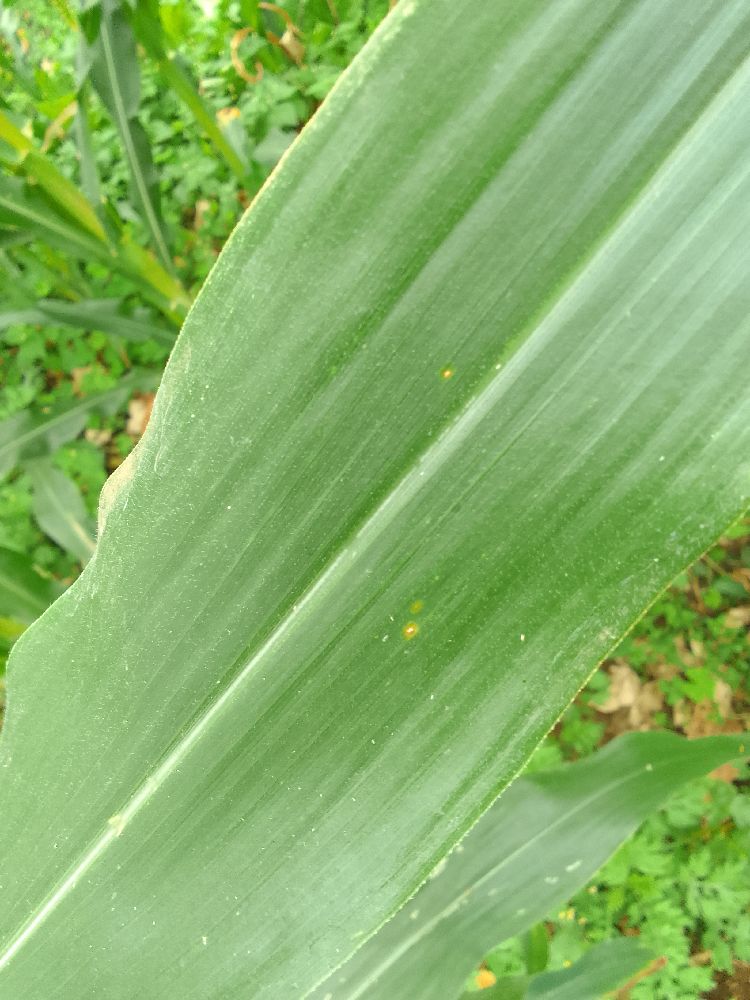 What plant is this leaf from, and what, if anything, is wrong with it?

maize, healthy
